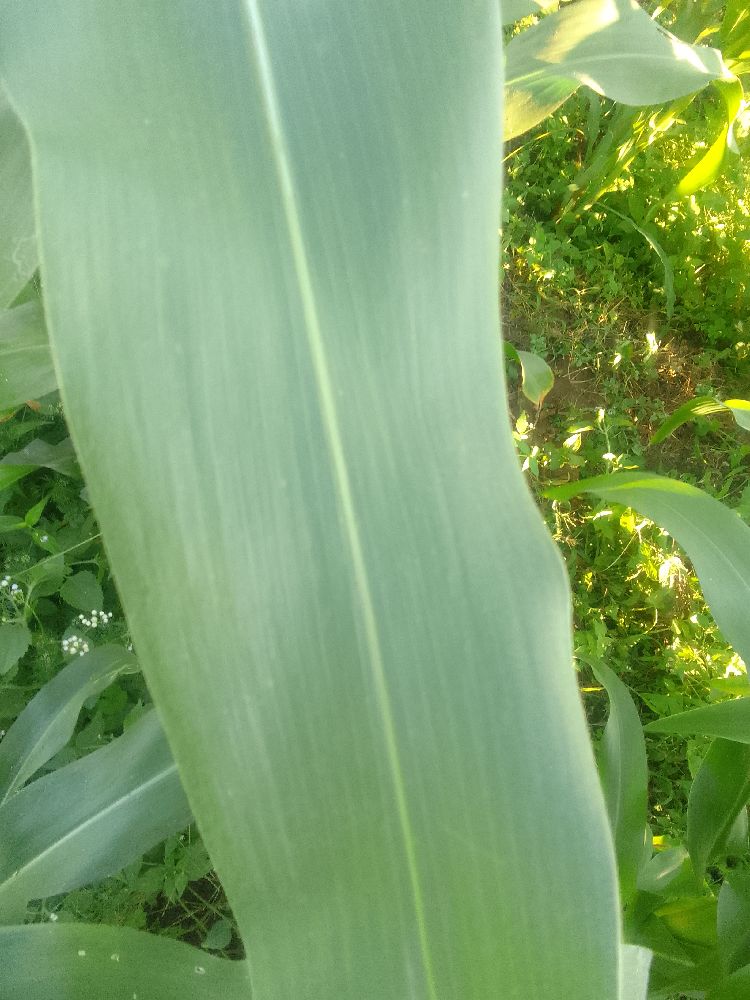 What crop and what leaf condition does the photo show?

maize, healthy
